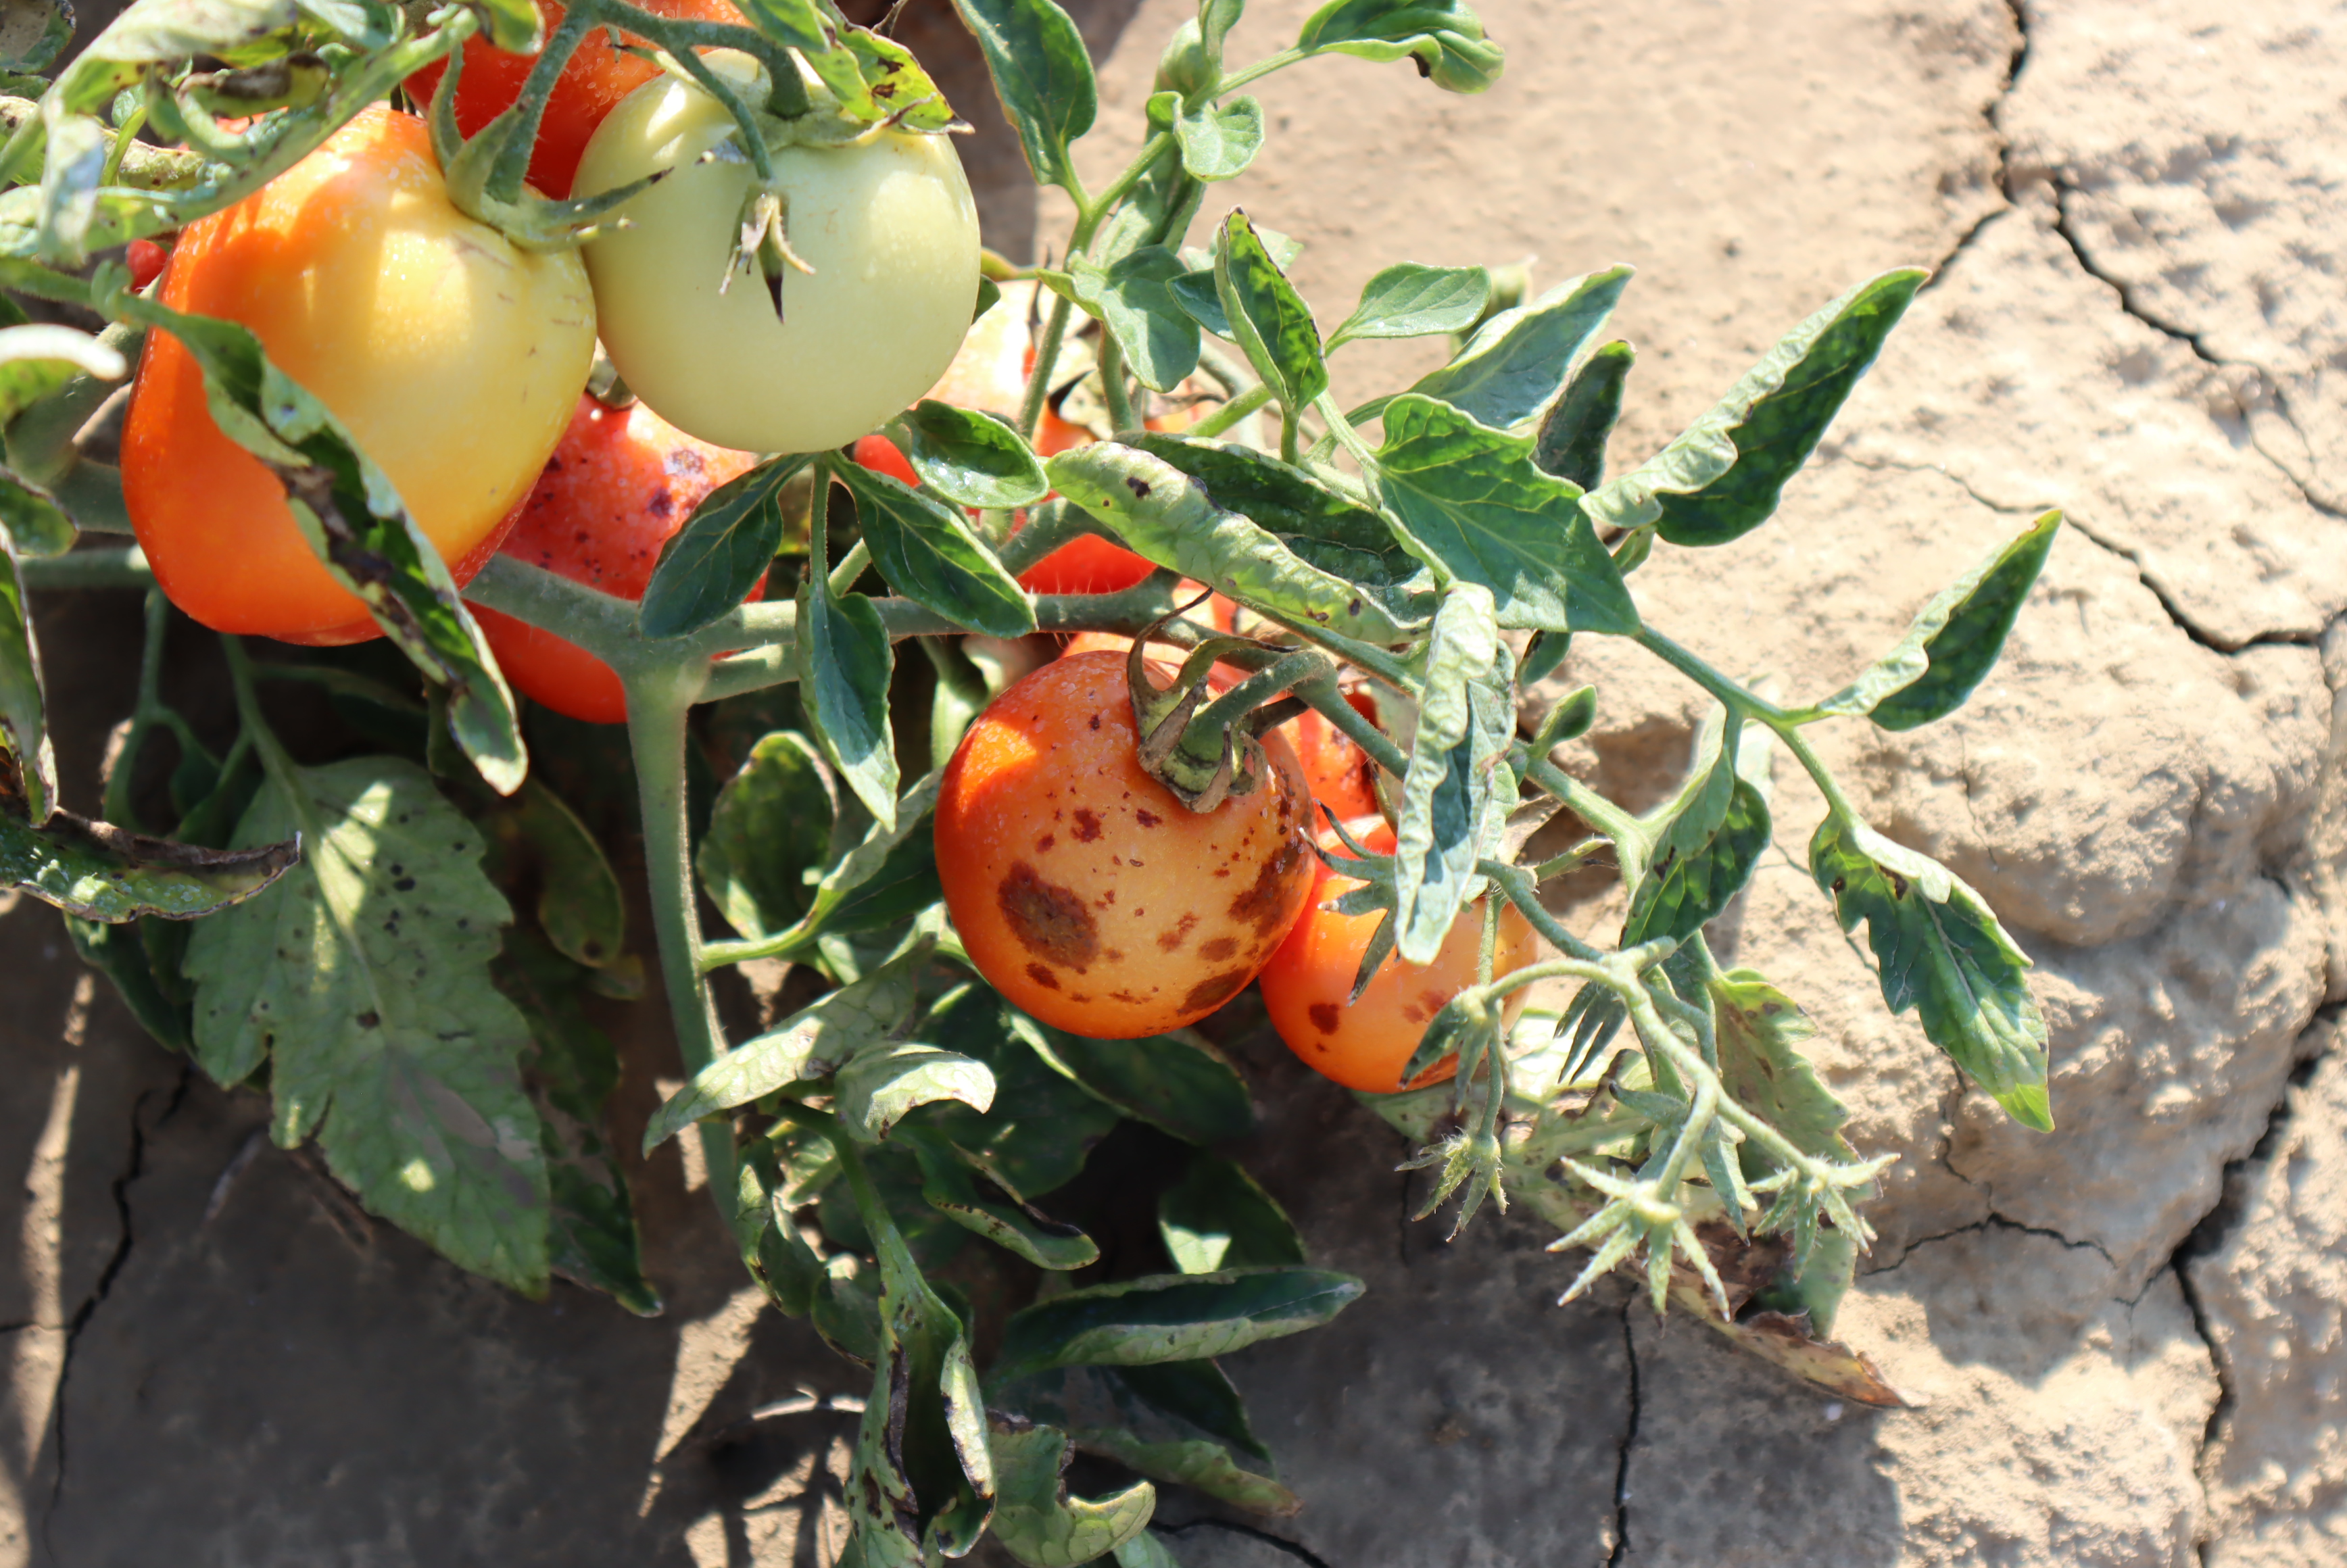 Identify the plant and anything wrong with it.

tomato, bacterial spot, drought
